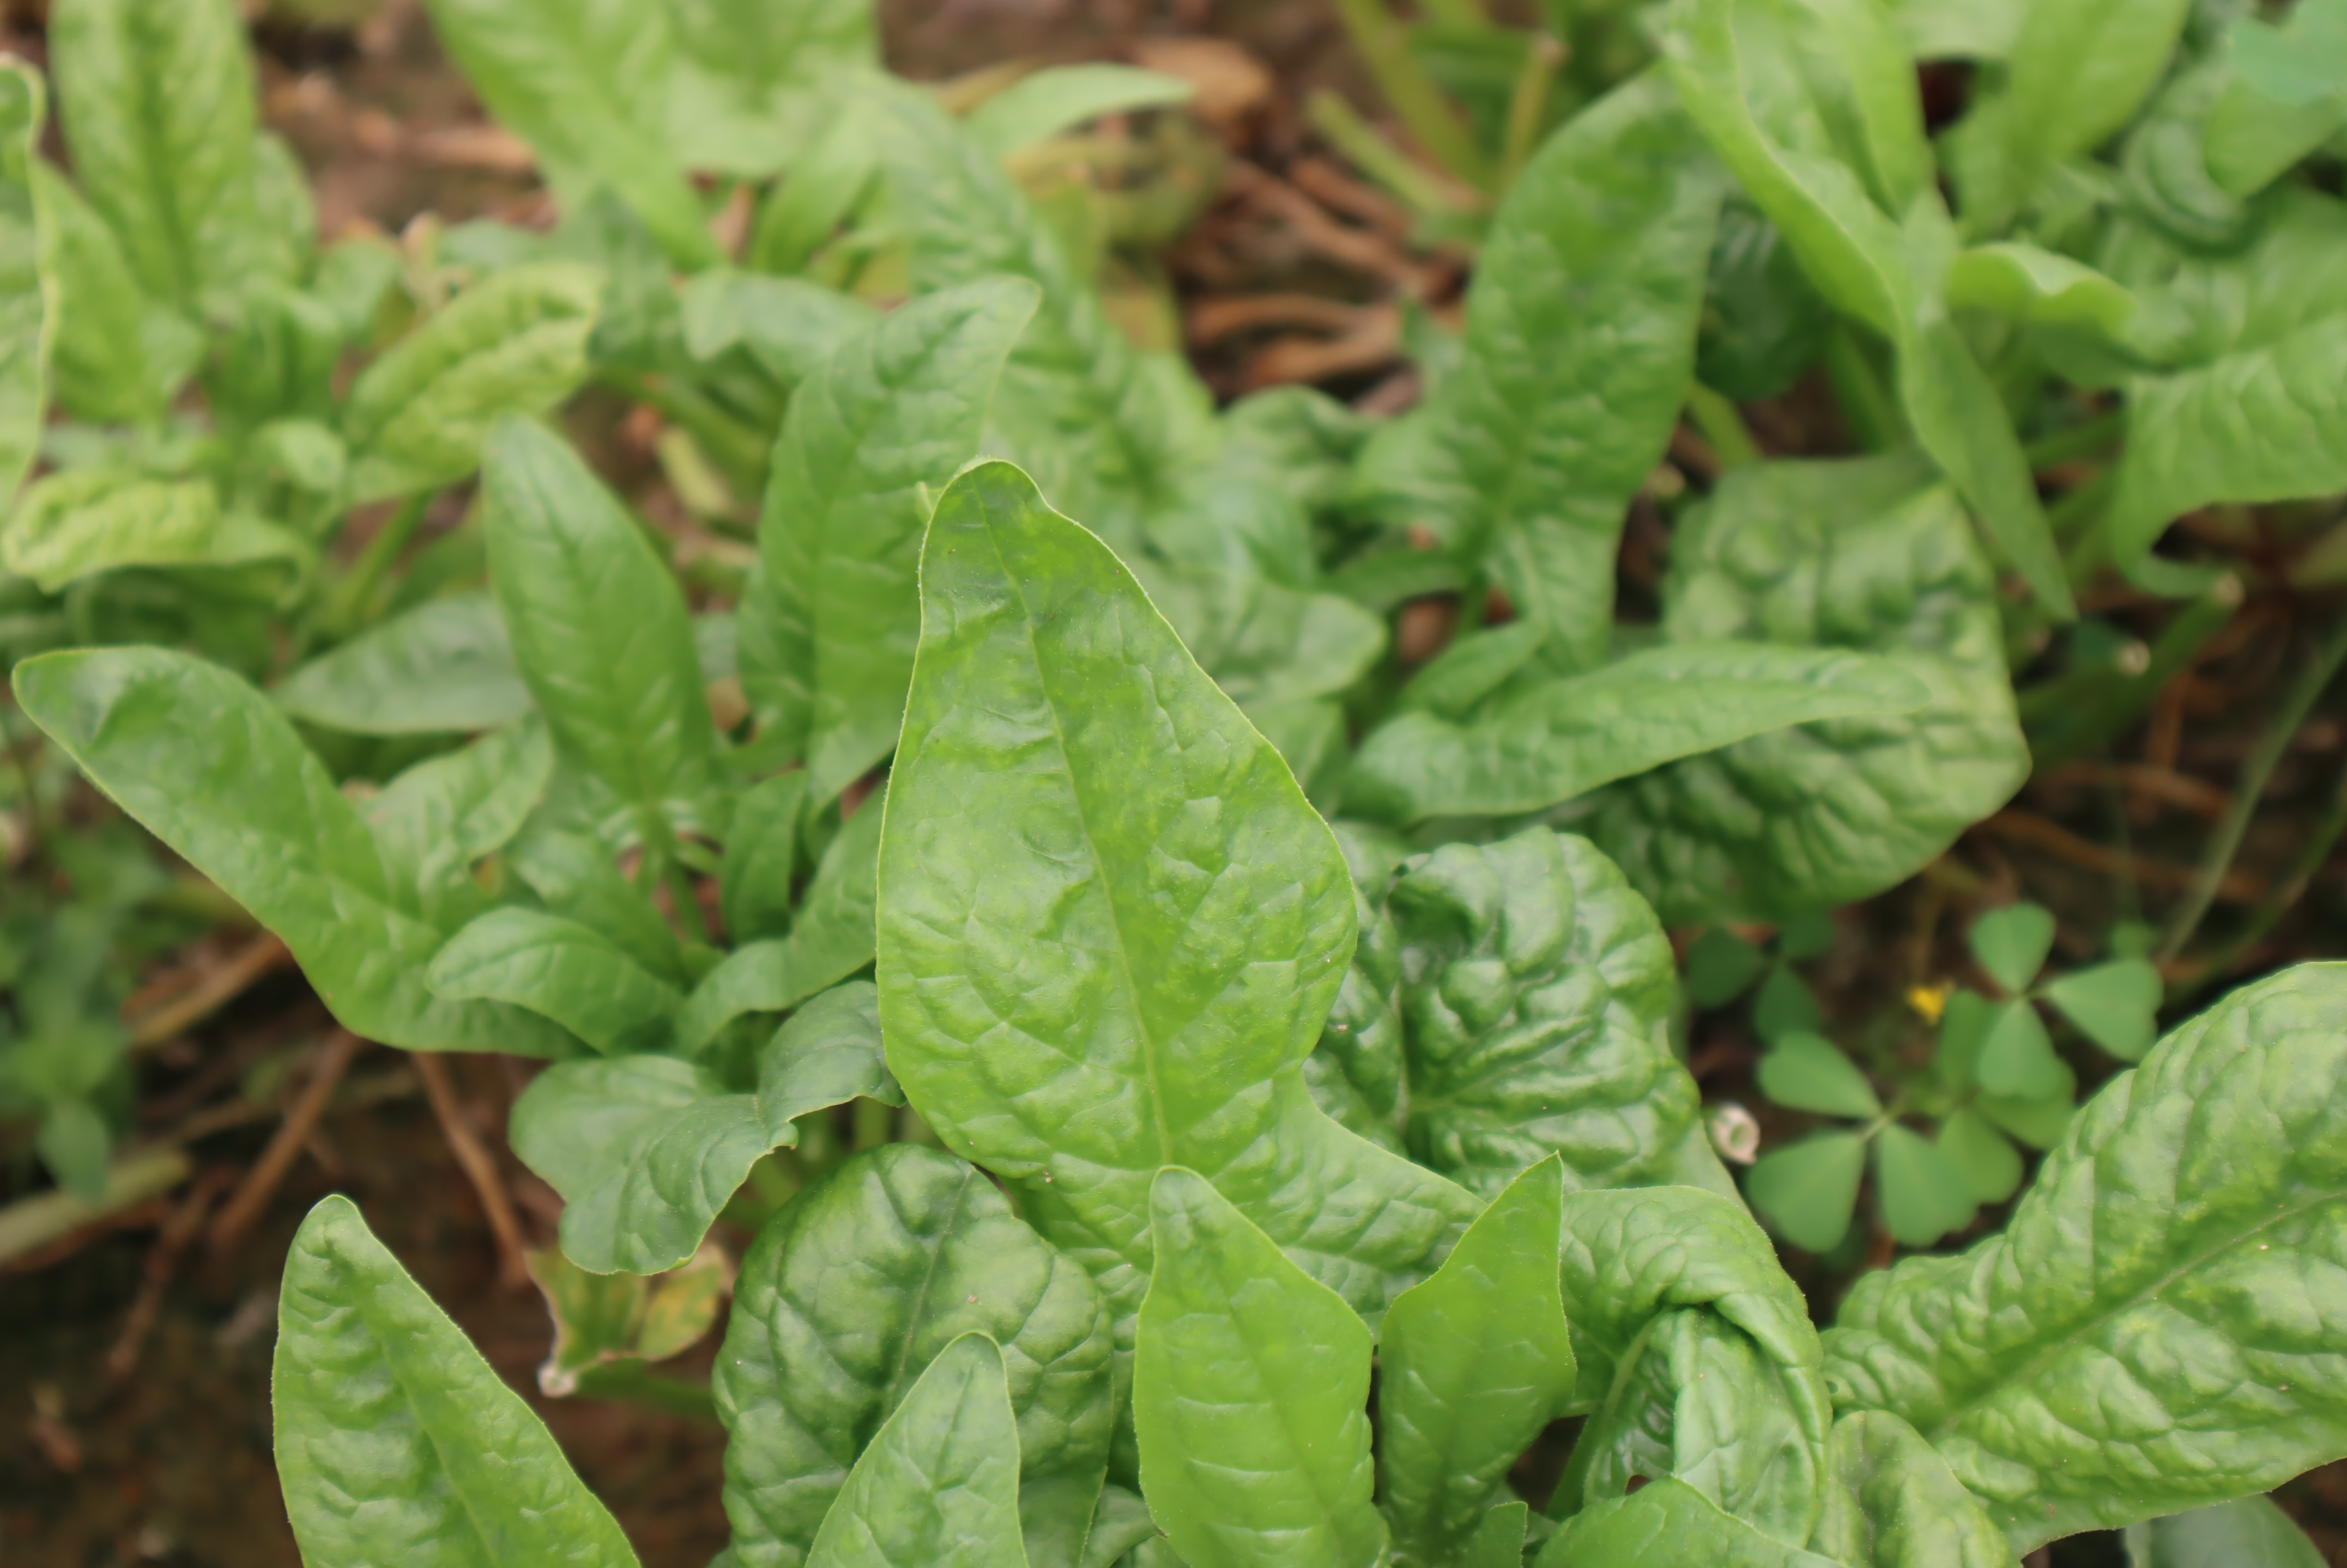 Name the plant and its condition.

spinach, mechanical damage
